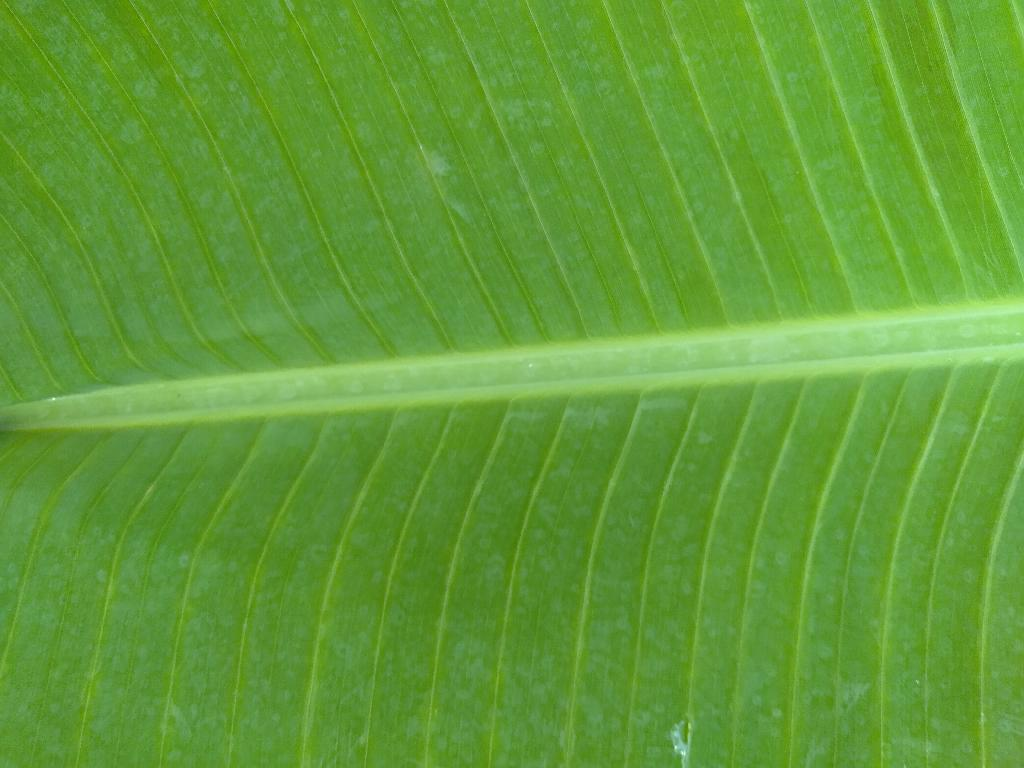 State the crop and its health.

banana, healthy
